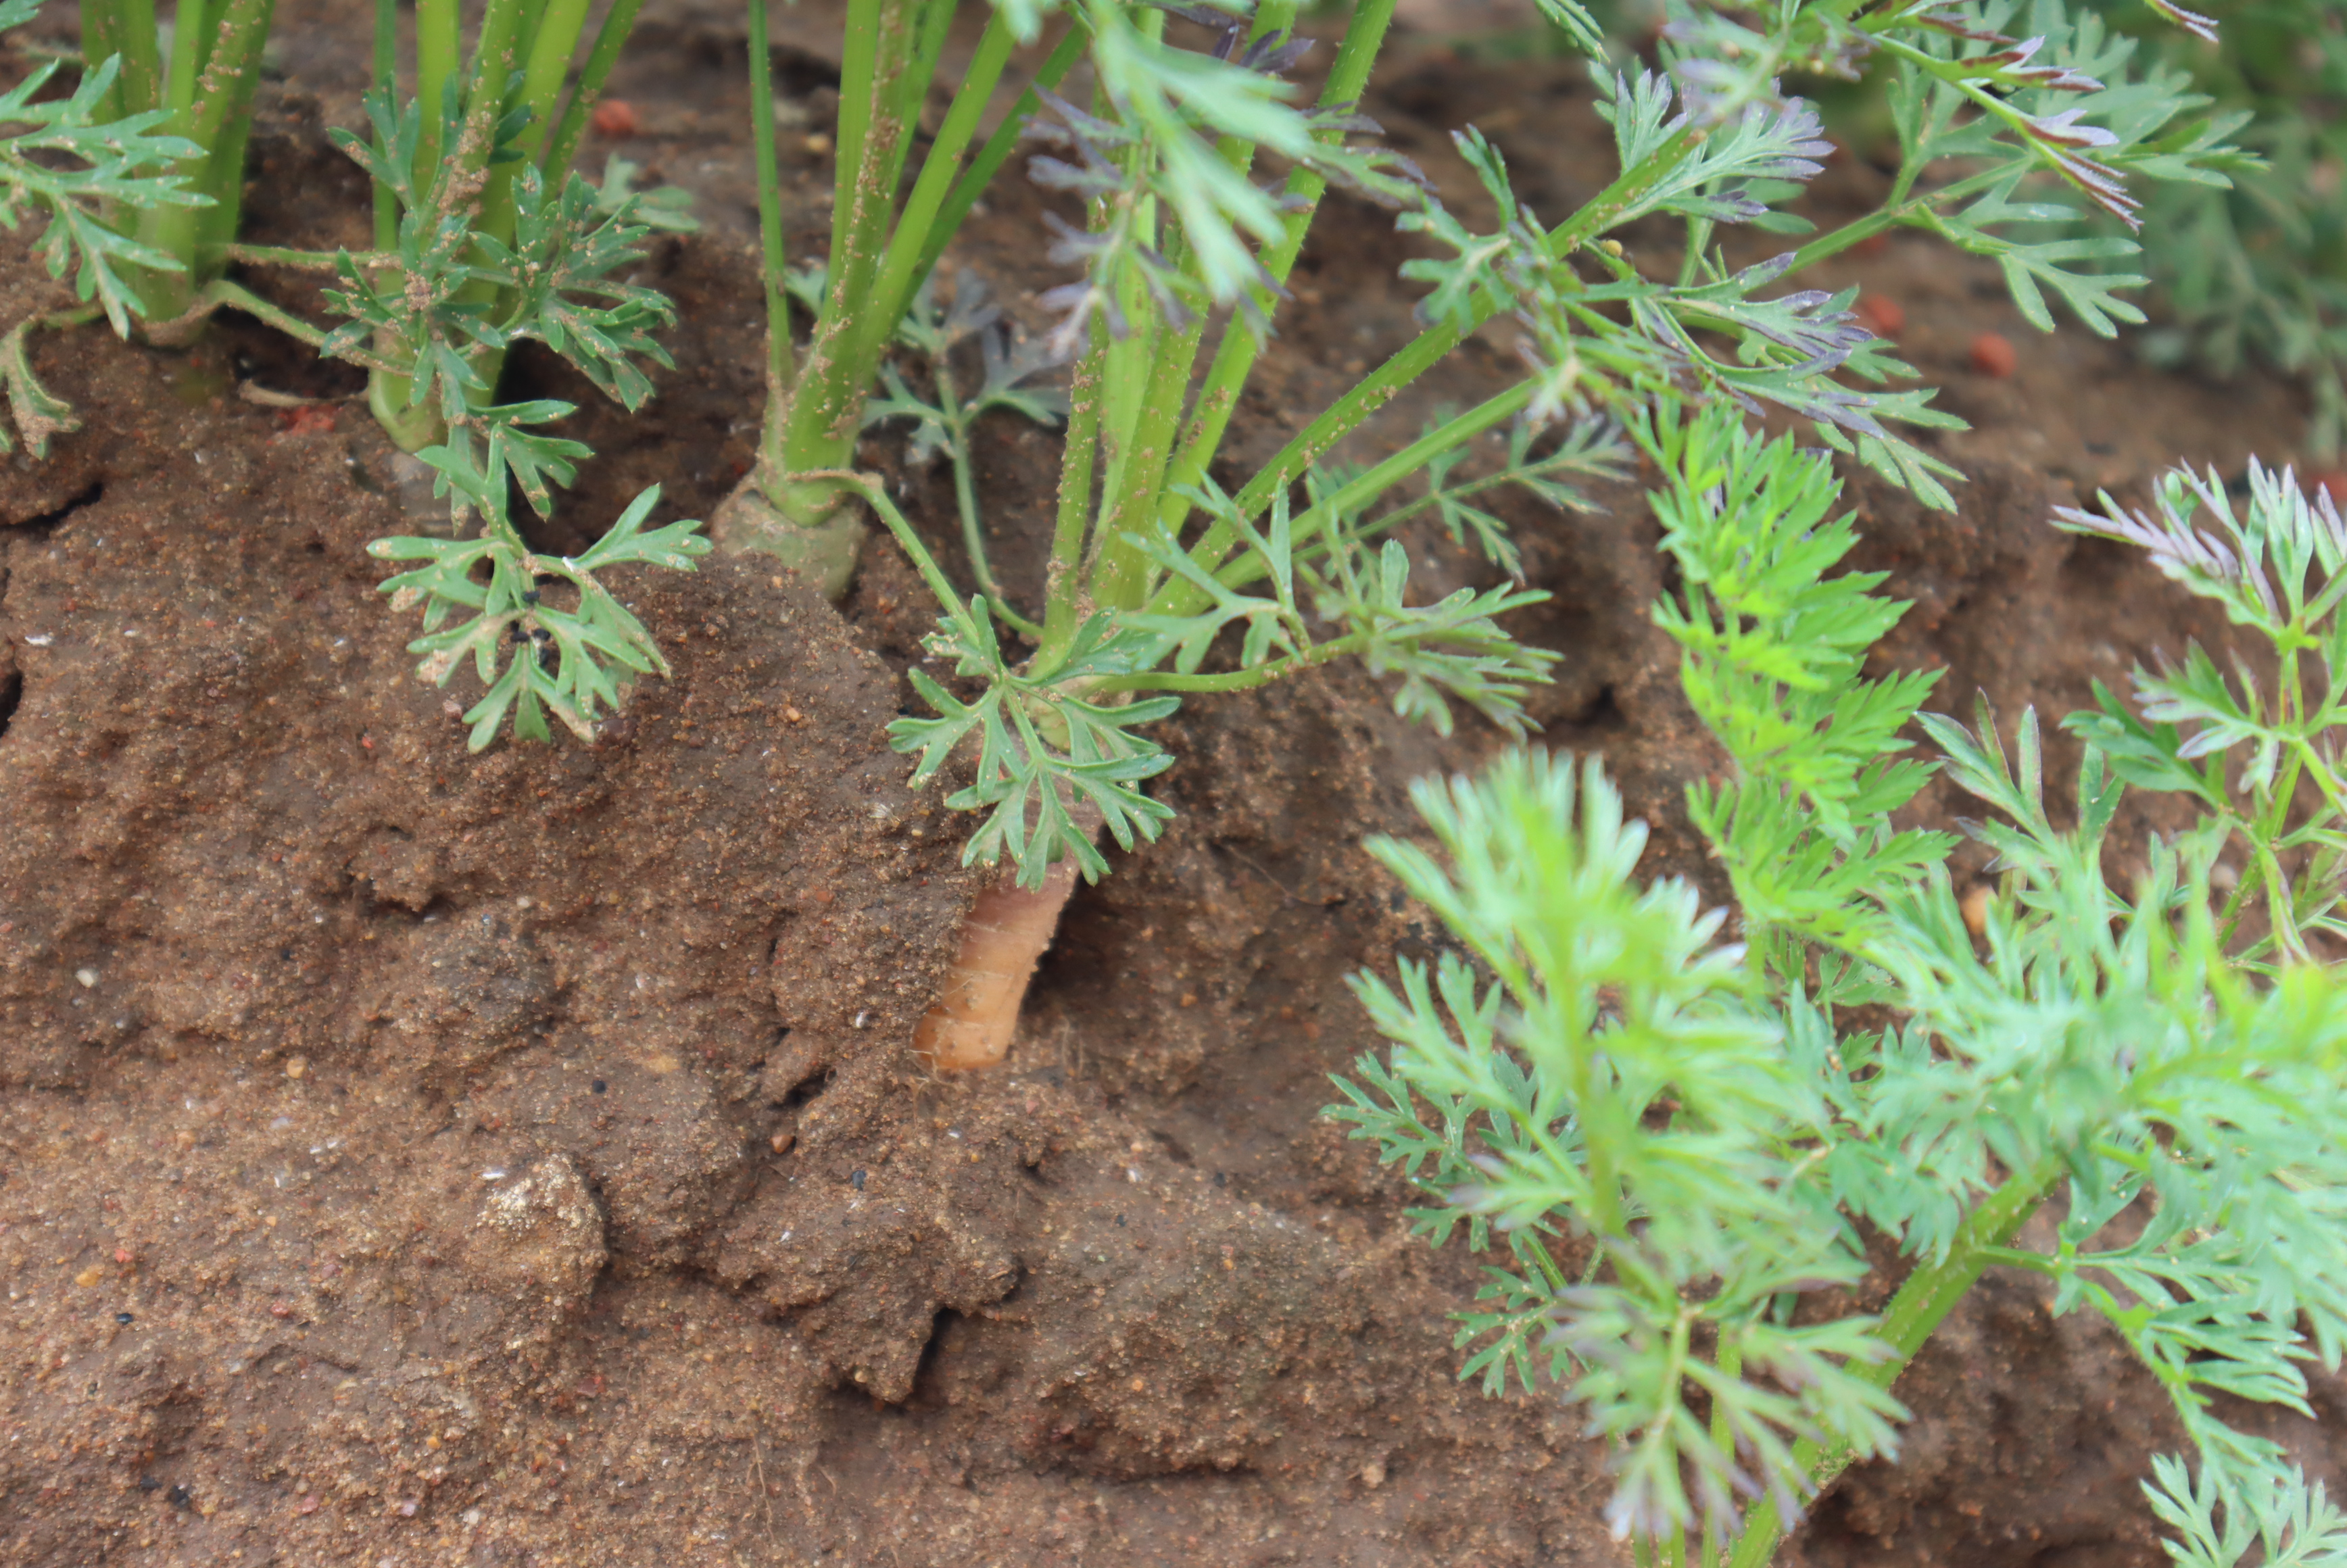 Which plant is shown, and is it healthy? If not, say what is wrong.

carrot, cold damage
